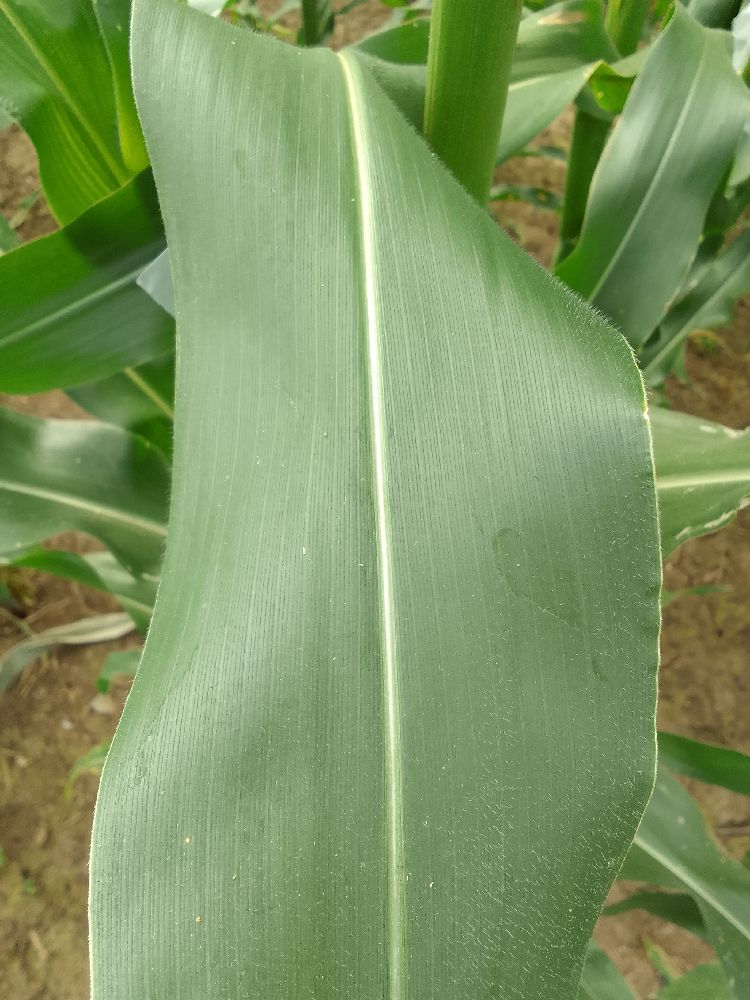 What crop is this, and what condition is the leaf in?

maize, healthy
